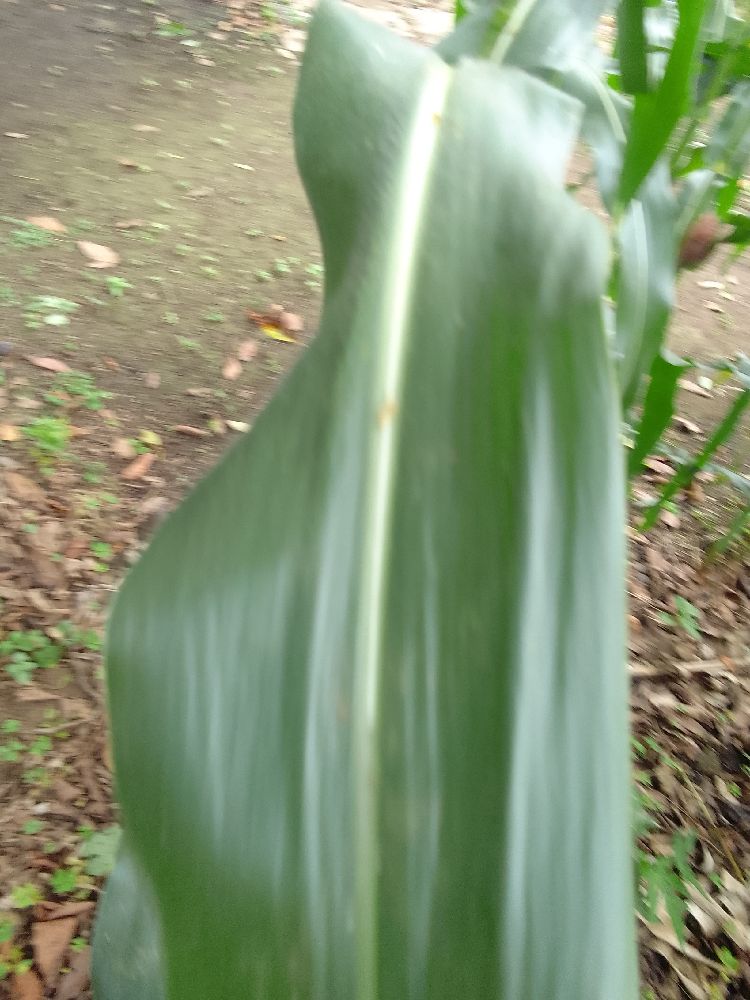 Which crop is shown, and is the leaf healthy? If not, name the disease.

maize, healthy
